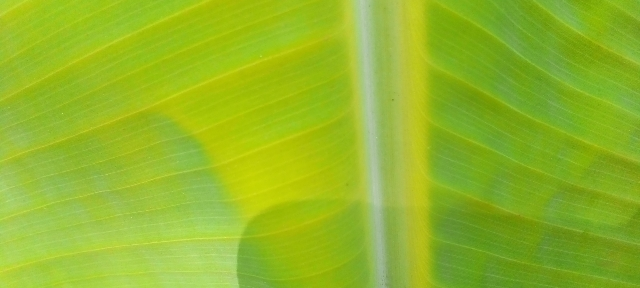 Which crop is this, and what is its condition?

banana, healthy
